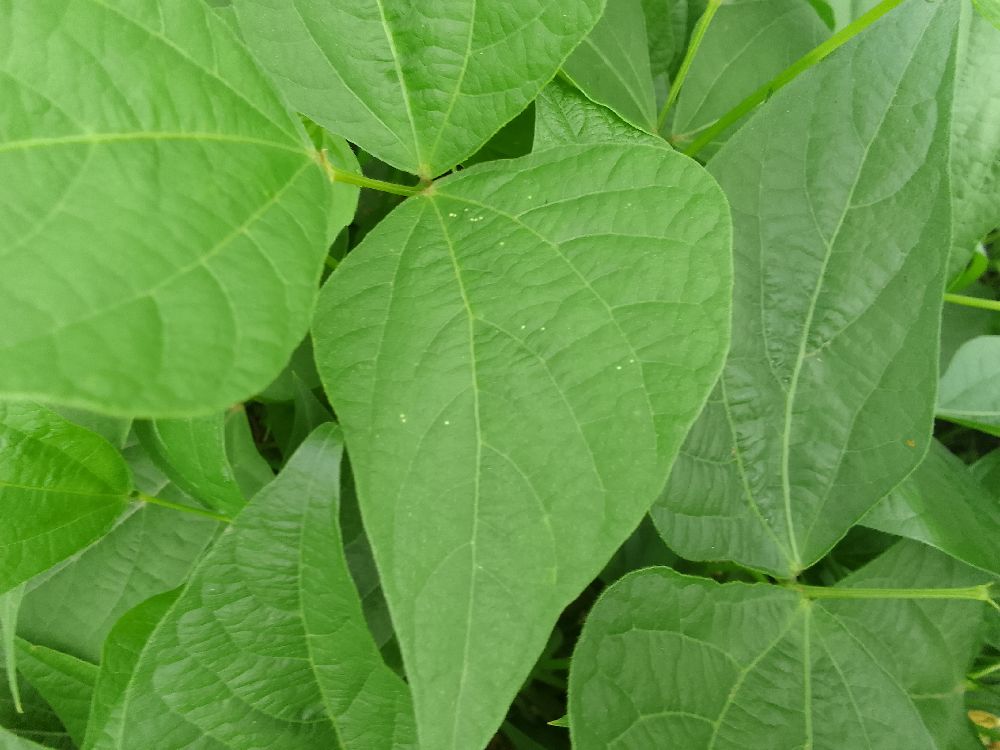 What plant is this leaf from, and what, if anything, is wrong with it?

common bean, healthy
